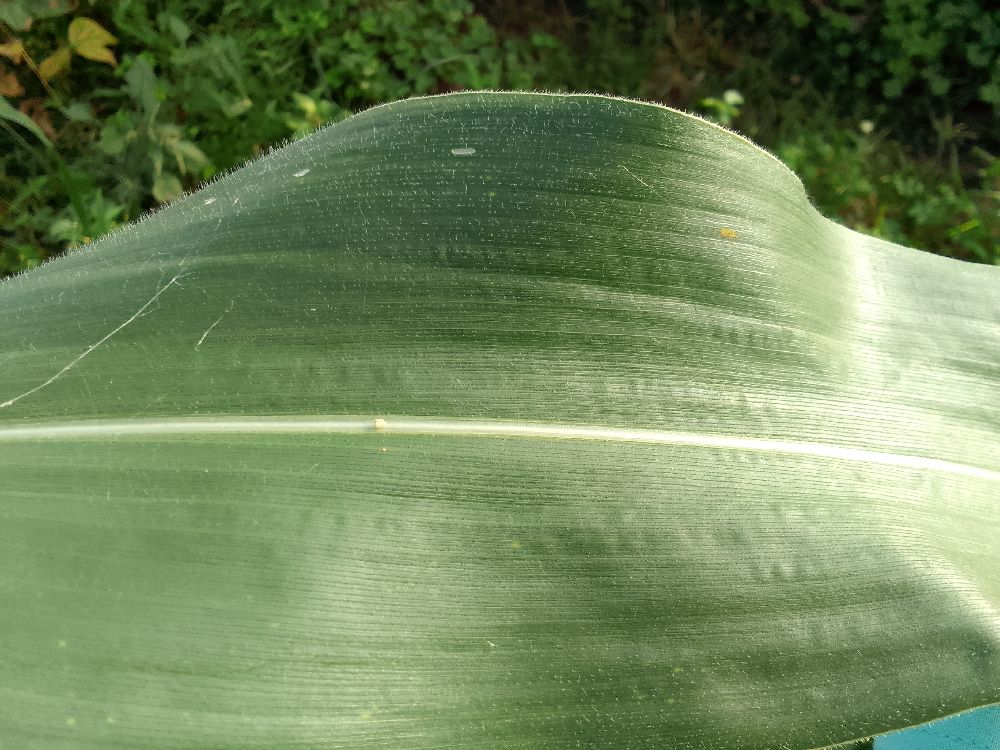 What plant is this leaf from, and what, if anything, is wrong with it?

maize, healthy
